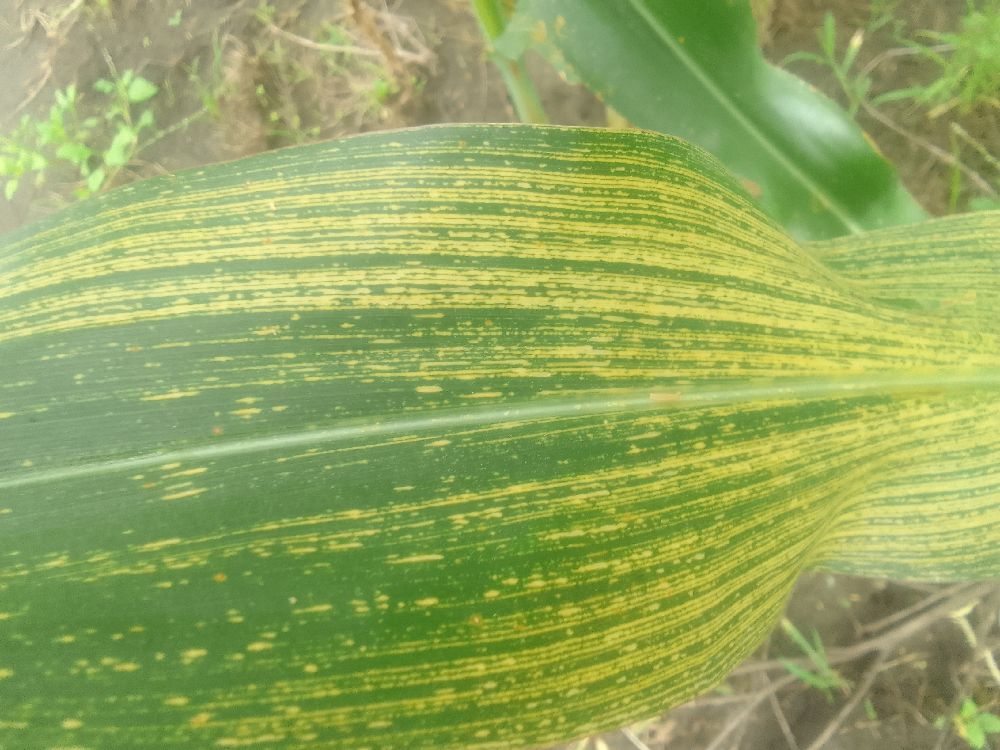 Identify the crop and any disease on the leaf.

maize, maize streak virus
